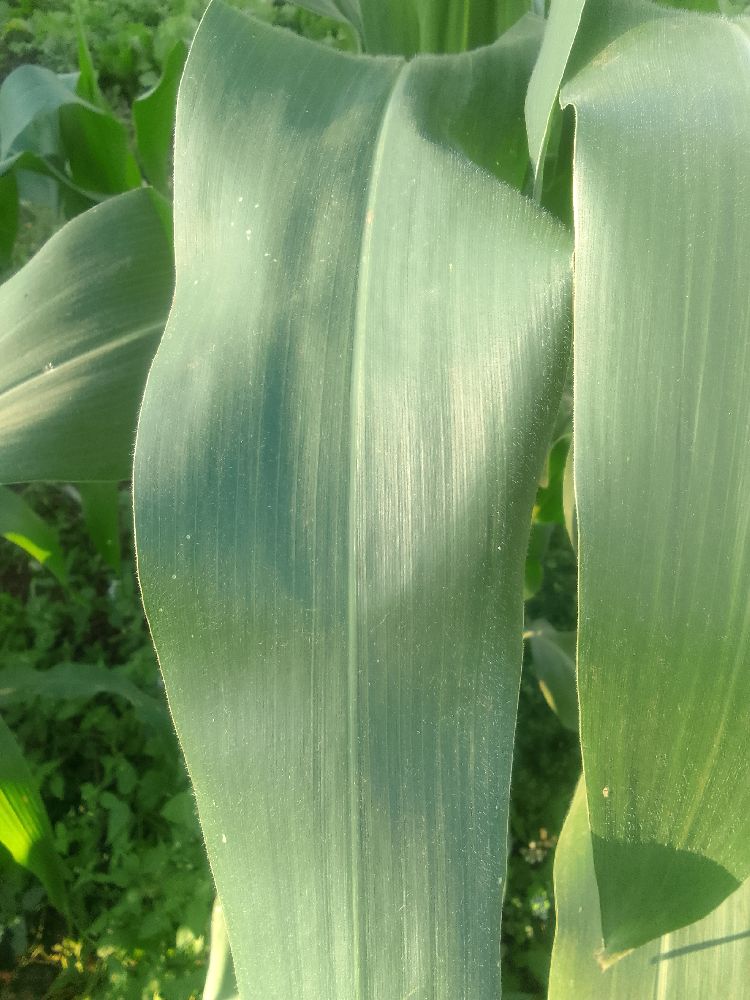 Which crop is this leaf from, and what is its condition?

maize, healthy
